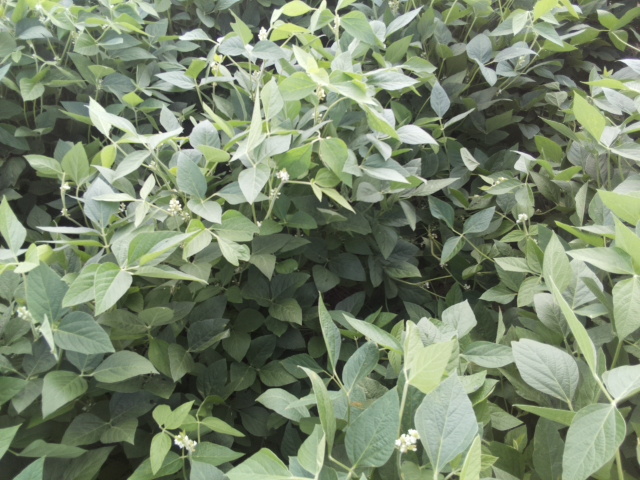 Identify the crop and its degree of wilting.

soybean, leaves with no wilting
